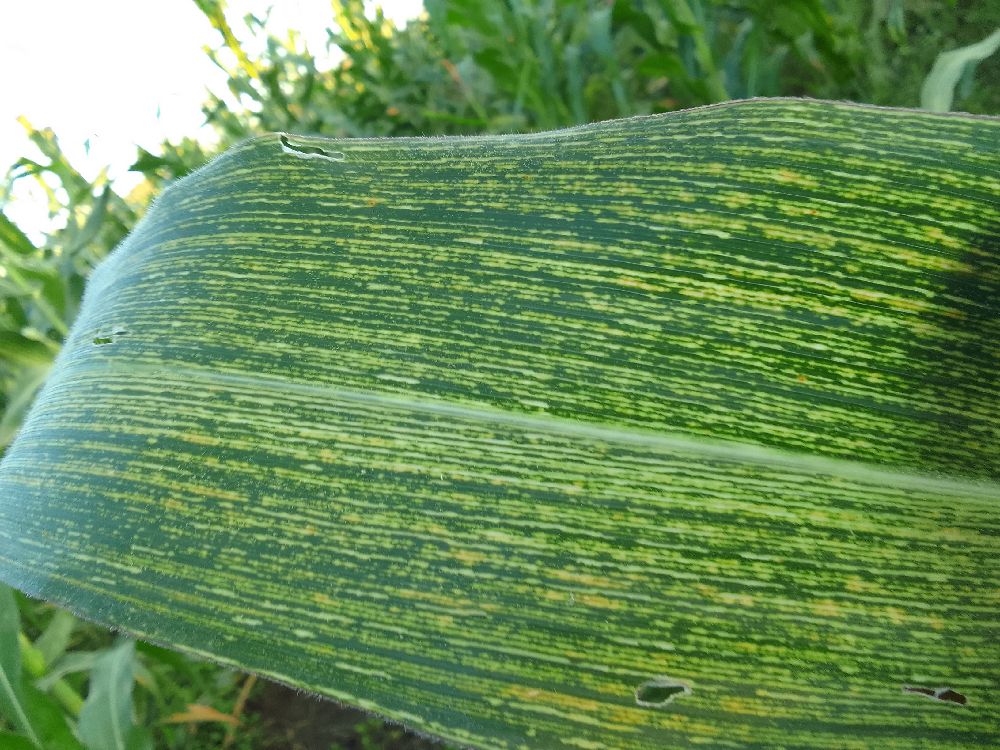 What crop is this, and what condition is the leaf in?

maize, maize streak virus
